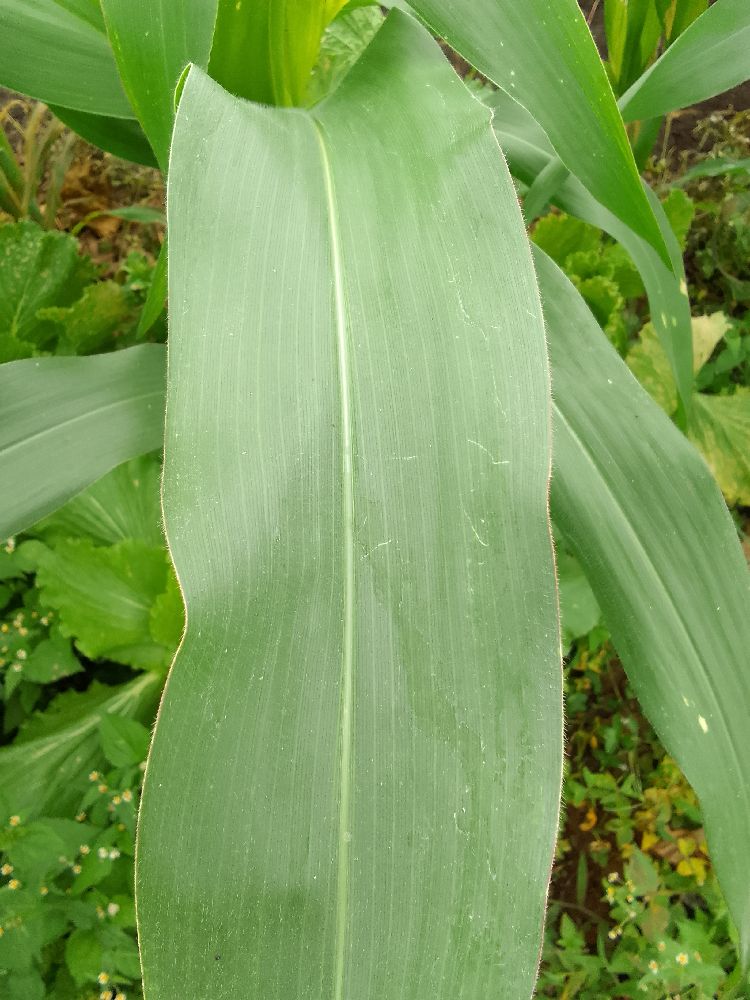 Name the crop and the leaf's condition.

maize, healthy
